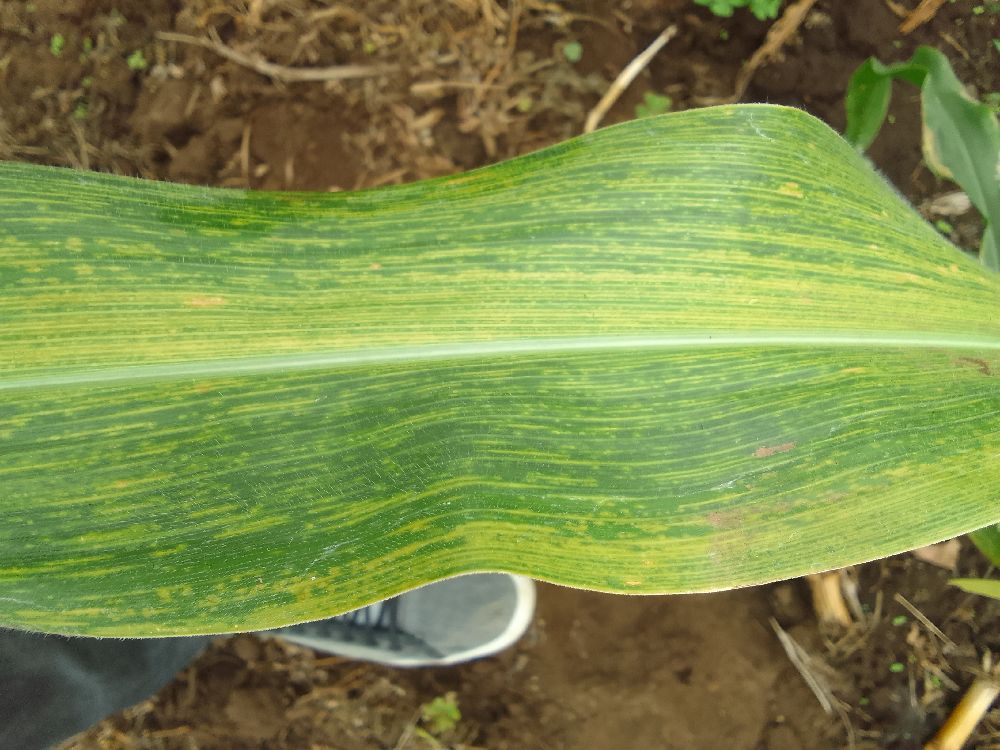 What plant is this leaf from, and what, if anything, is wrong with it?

maize, maize lethal necrosis
